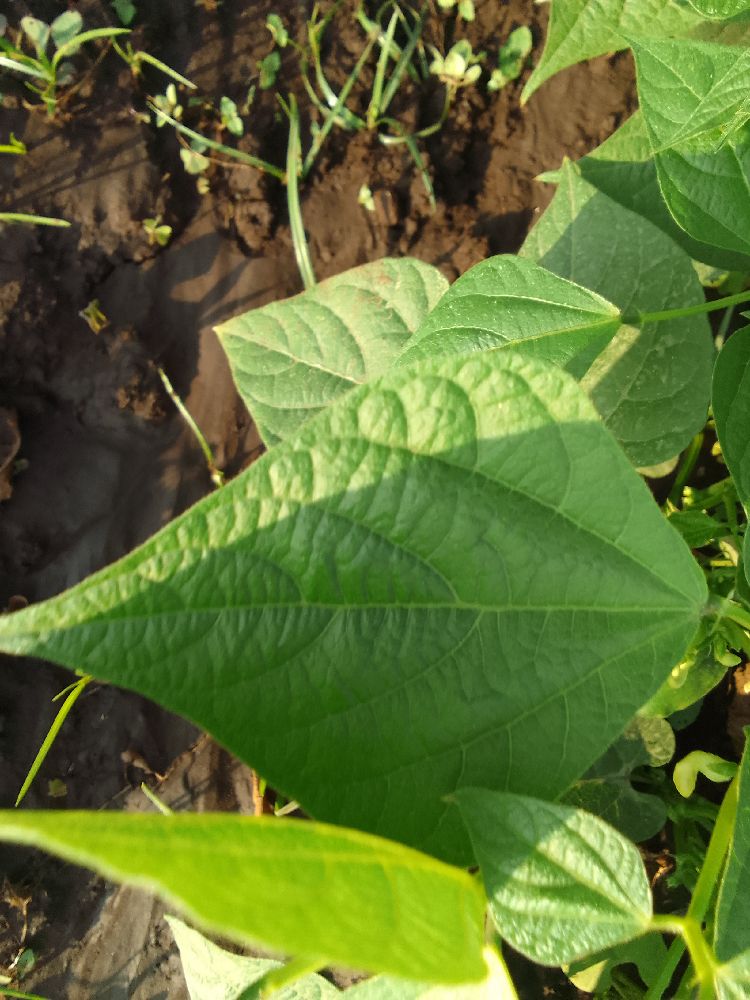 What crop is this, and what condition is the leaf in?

common bean, healthy
